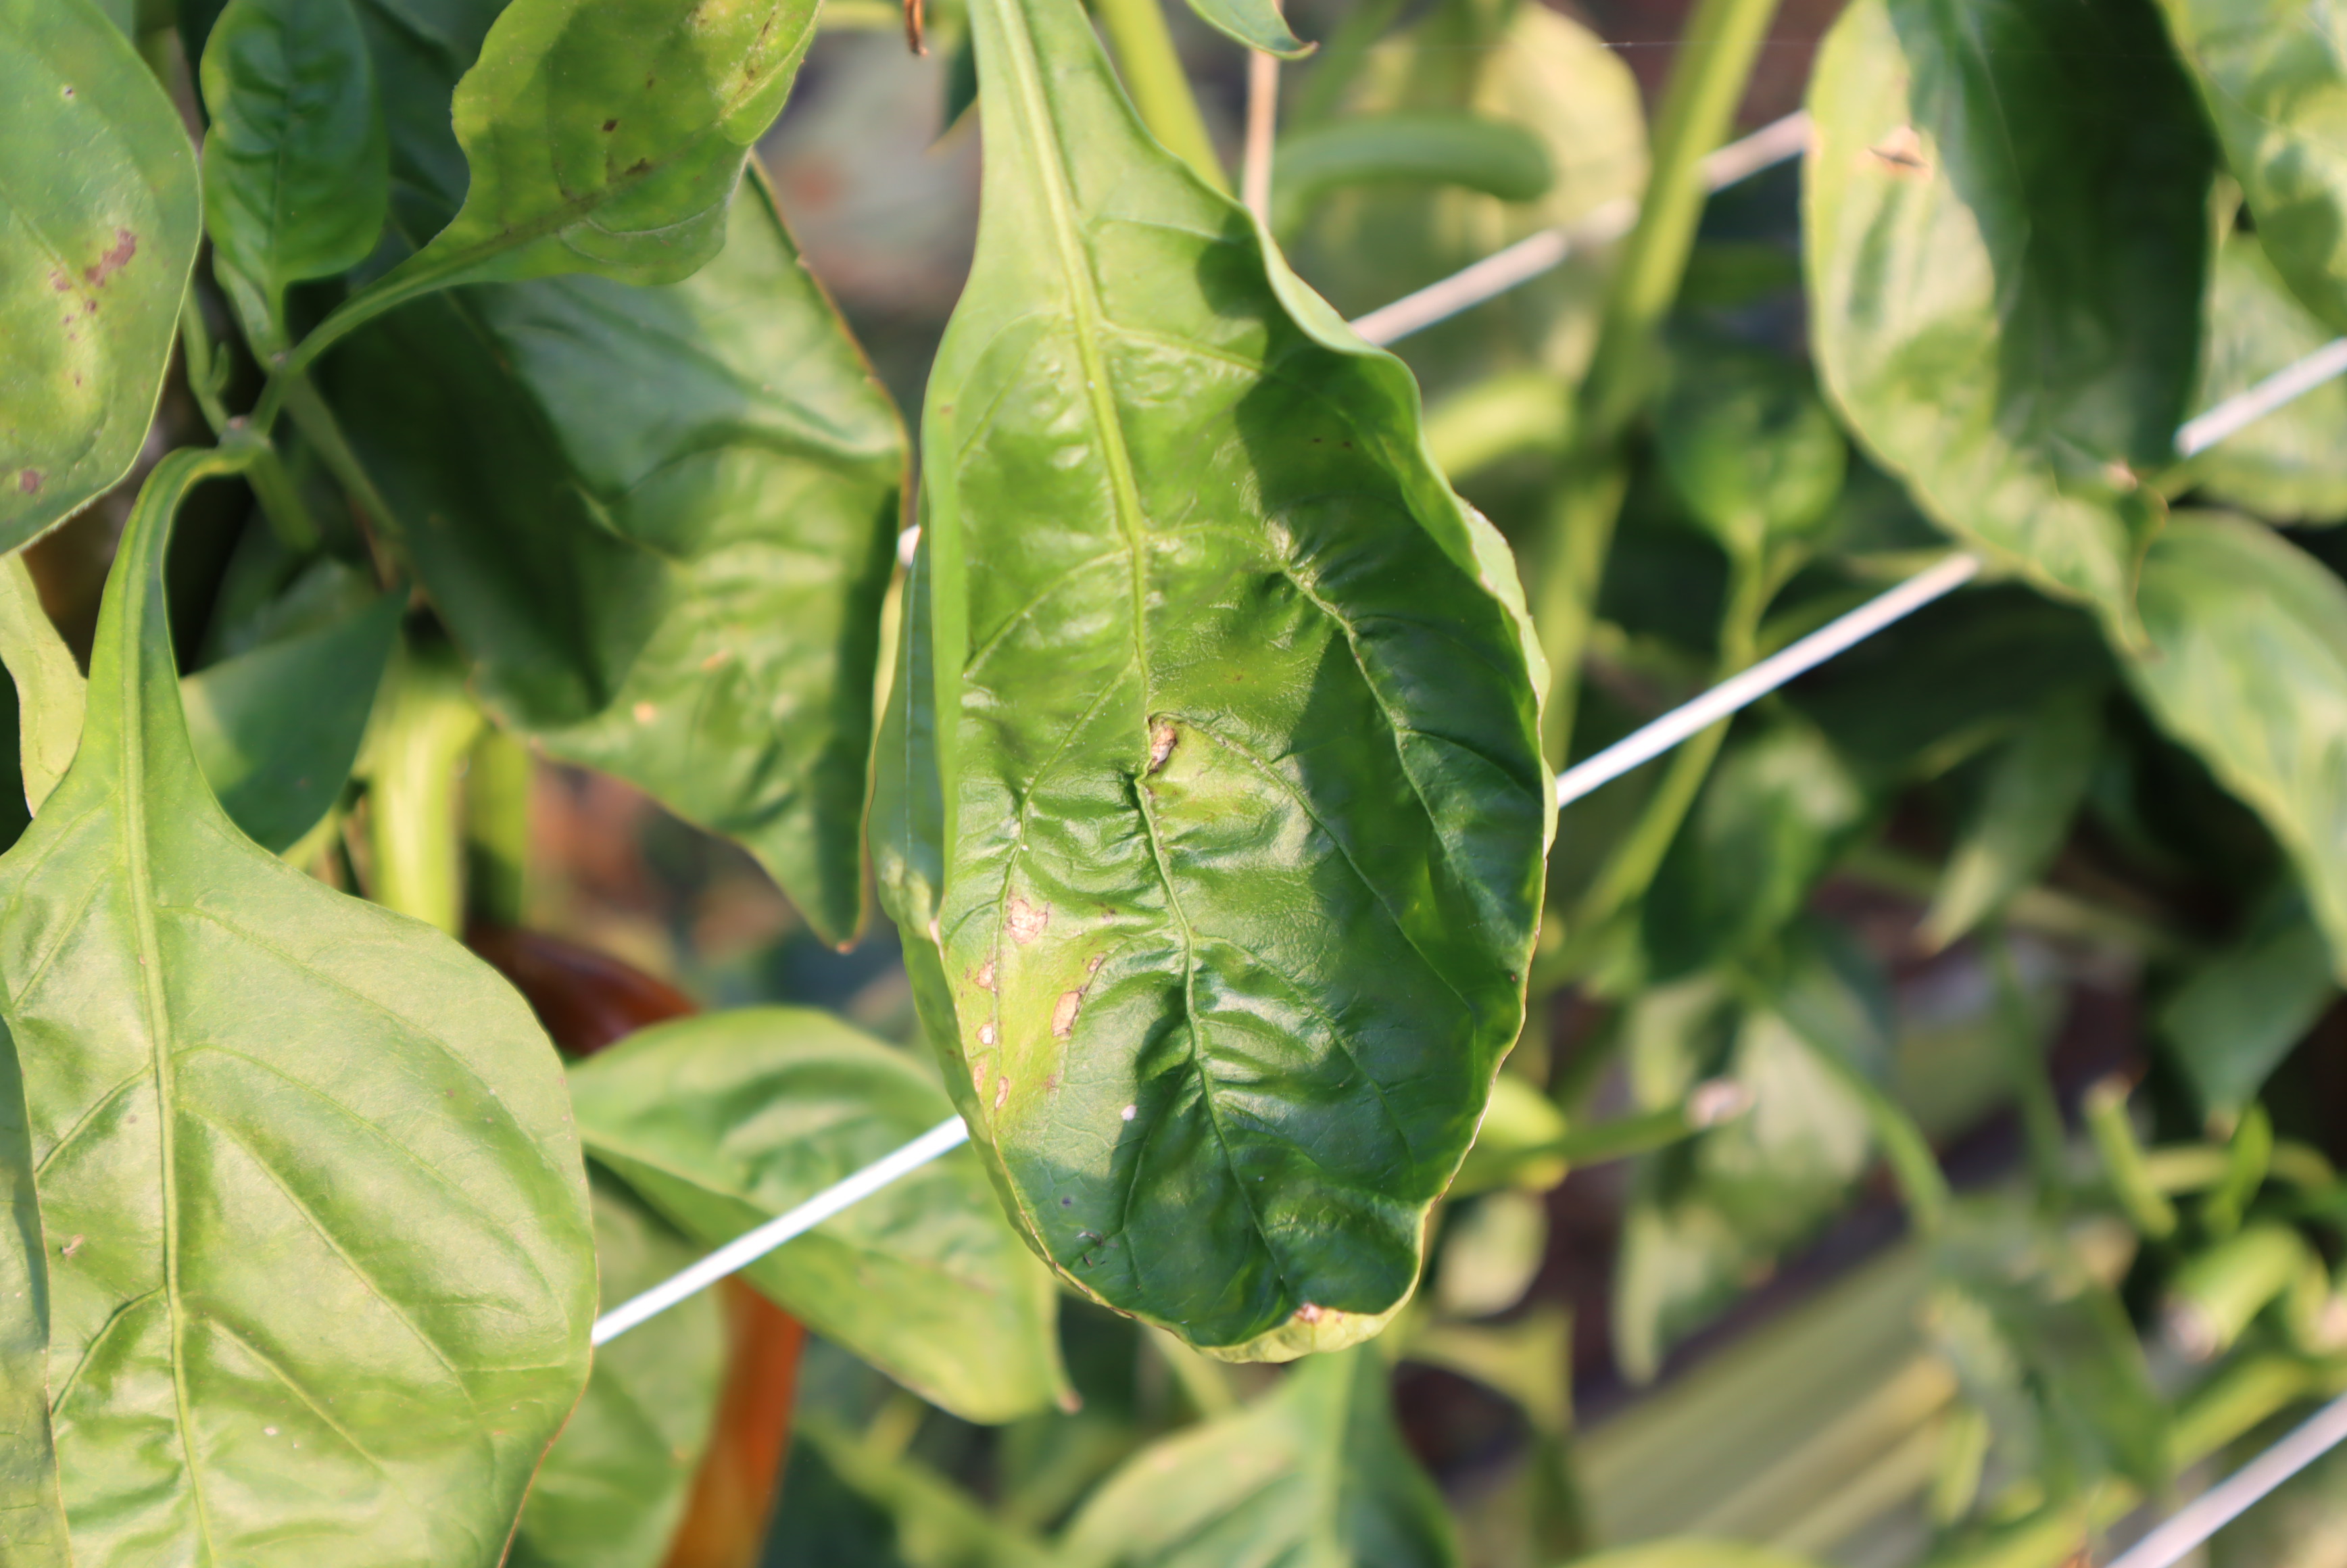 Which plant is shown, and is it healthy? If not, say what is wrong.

bell pepper, downy mildew, thrips
